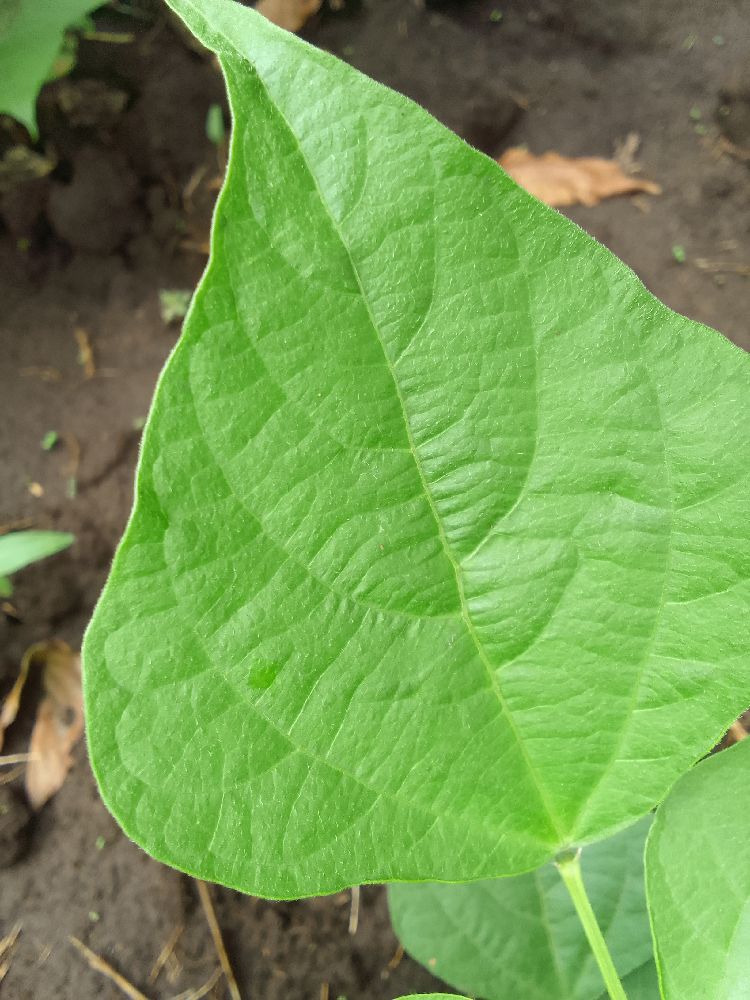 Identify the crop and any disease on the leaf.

common bean, healthy
